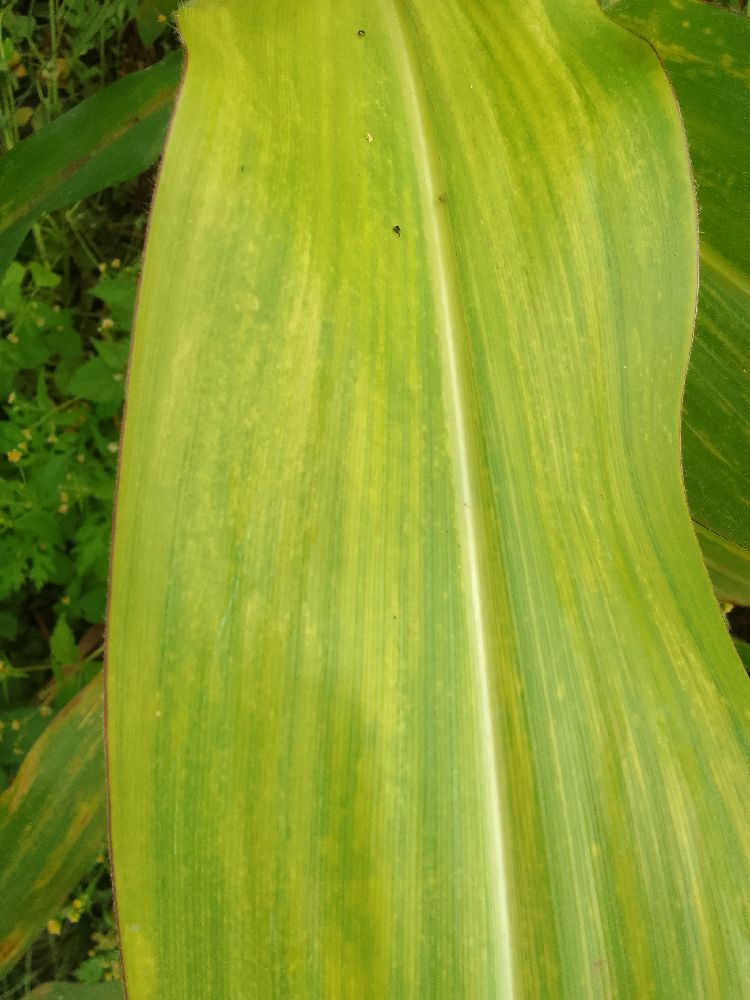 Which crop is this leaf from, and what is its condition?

maize, maize lethal necrosis
